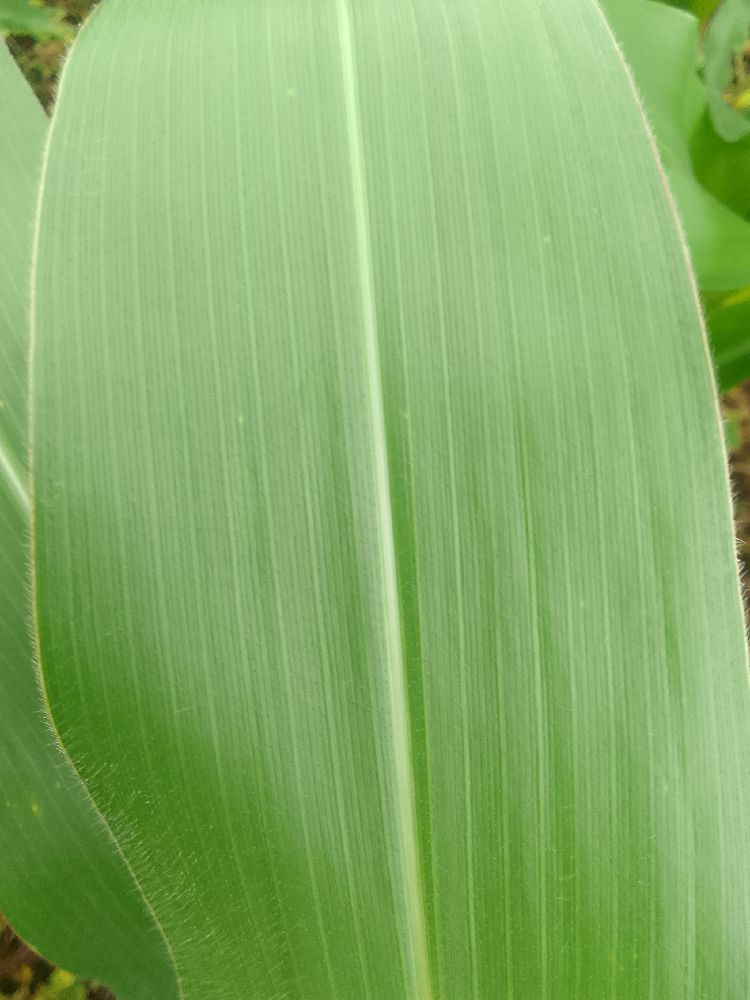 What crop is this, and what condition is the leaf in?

maize, healthy
